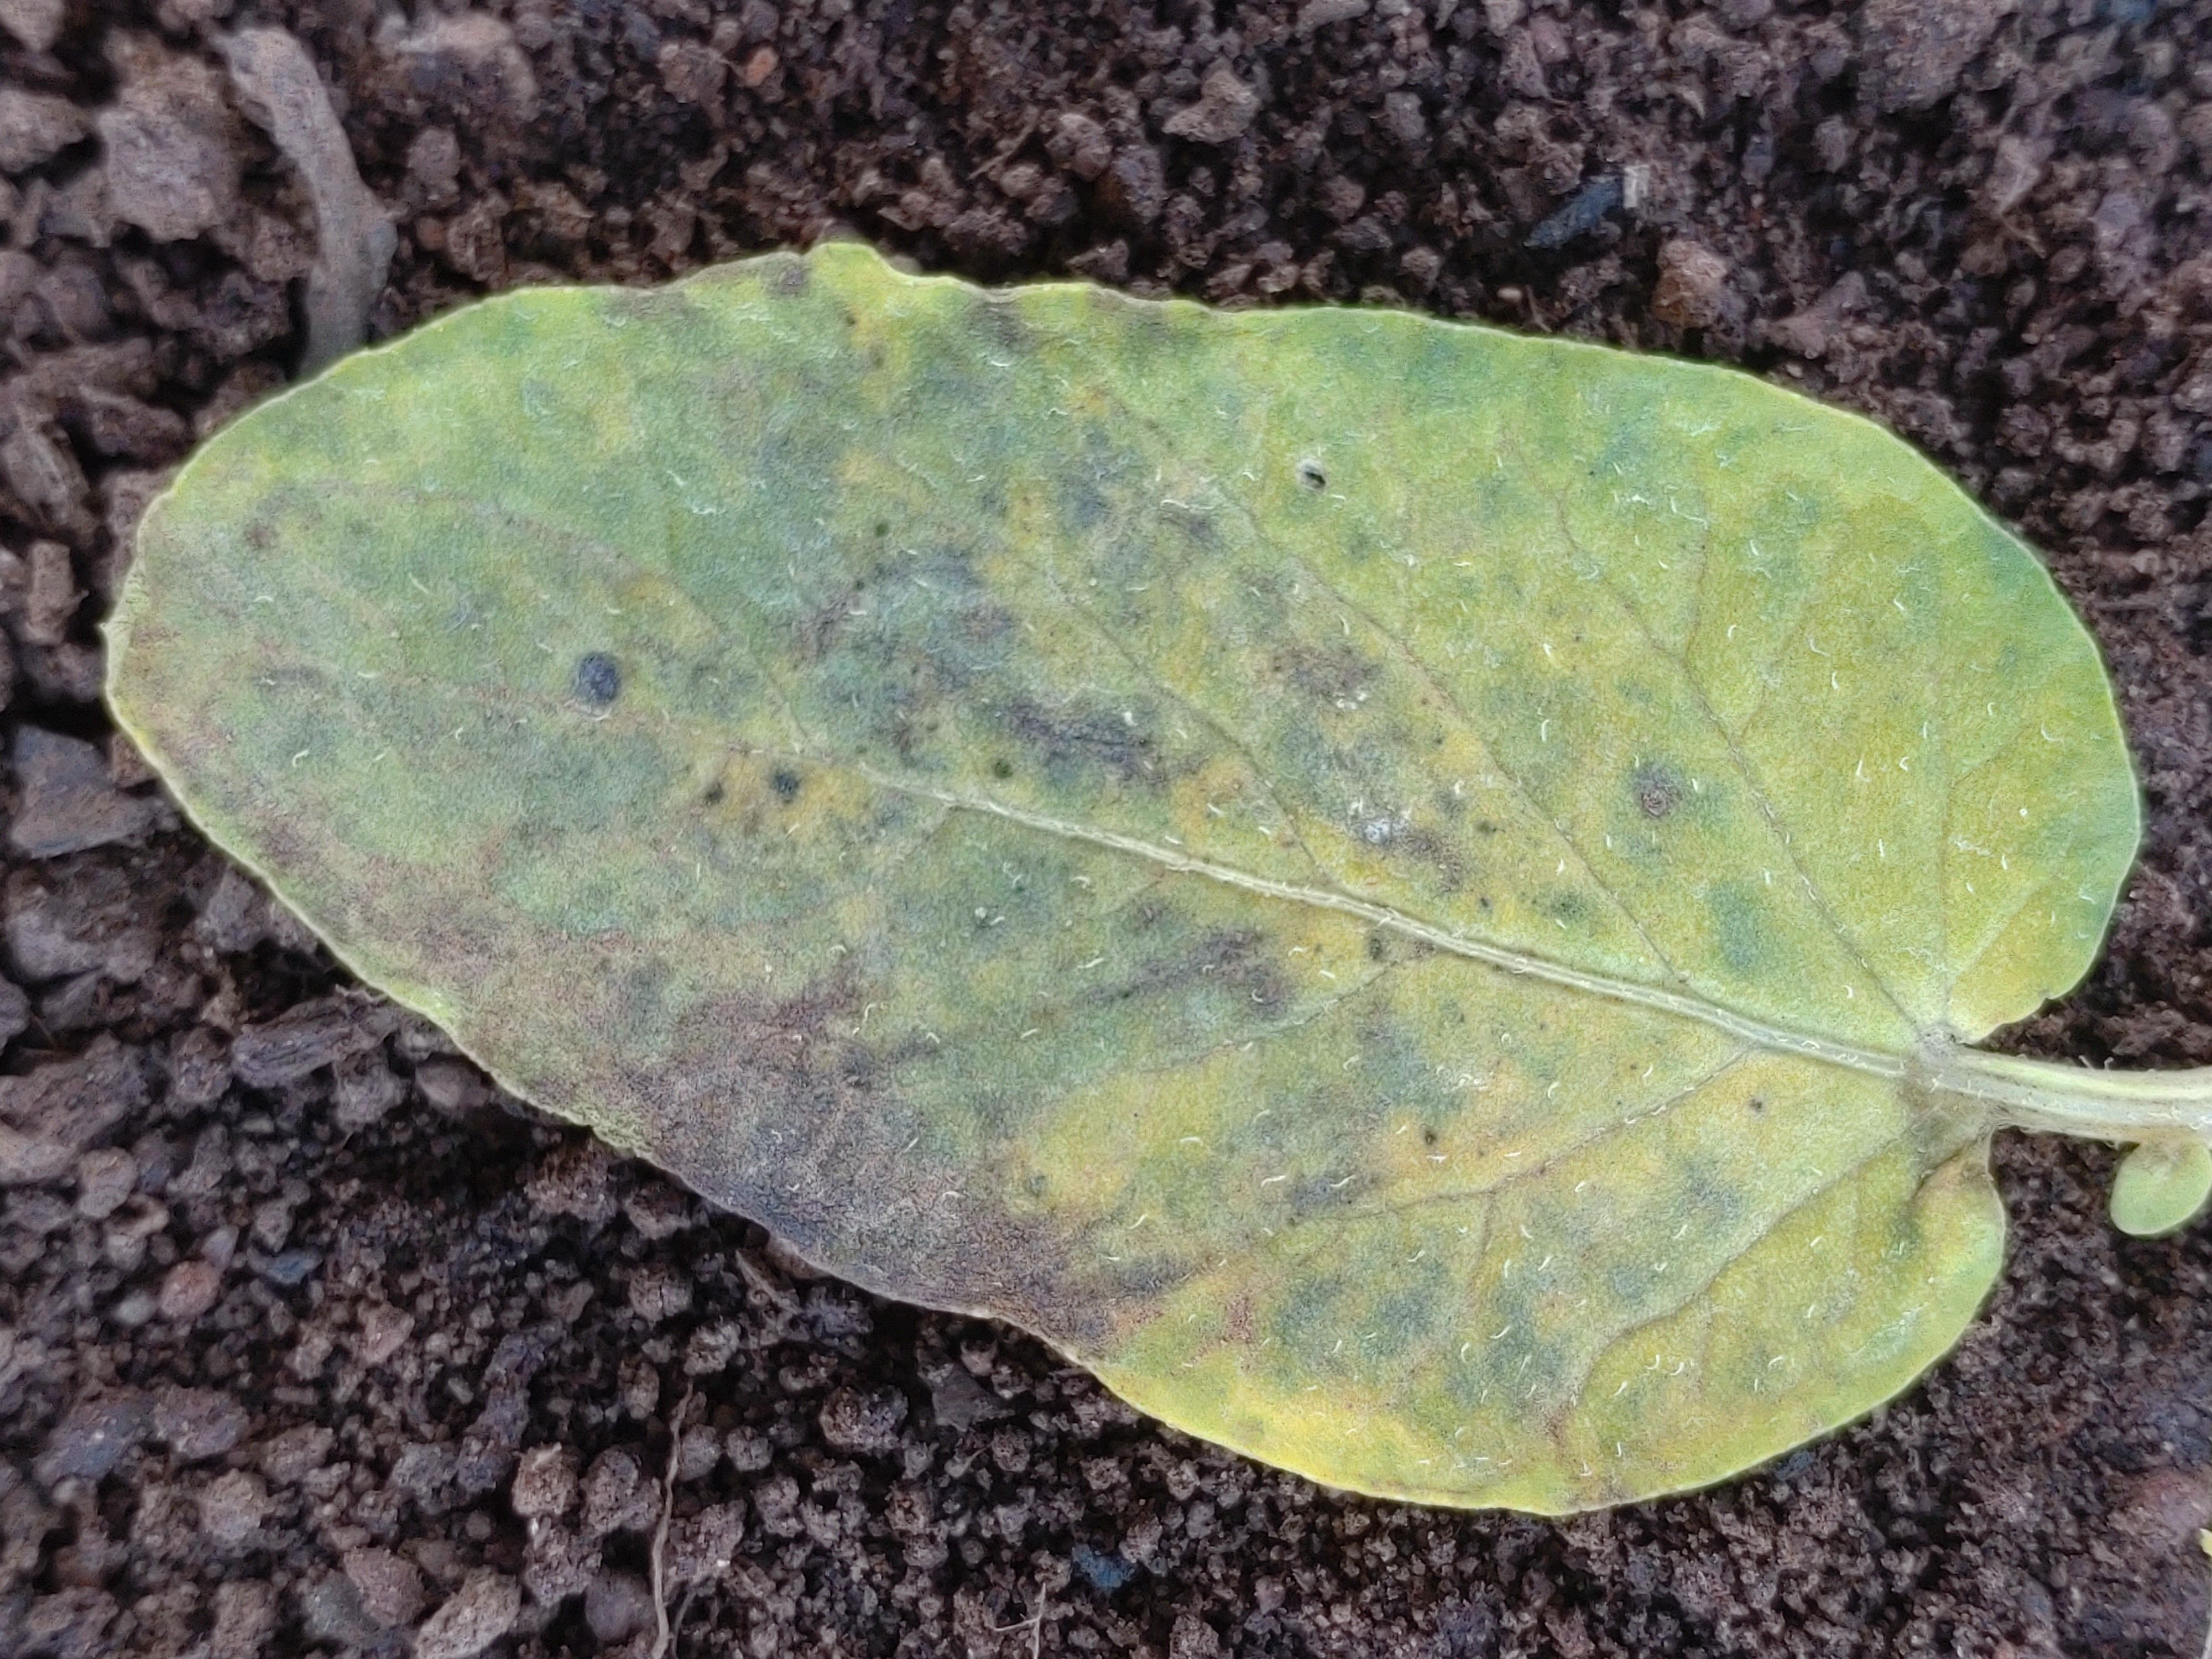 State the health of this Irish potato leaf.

late blight
